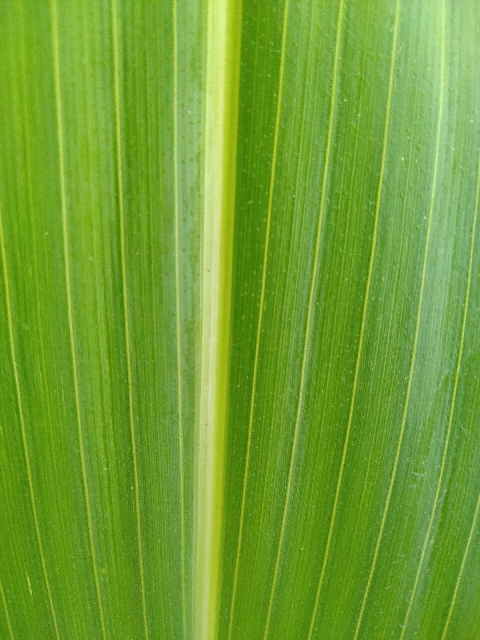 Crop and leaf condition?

maize, healthy
